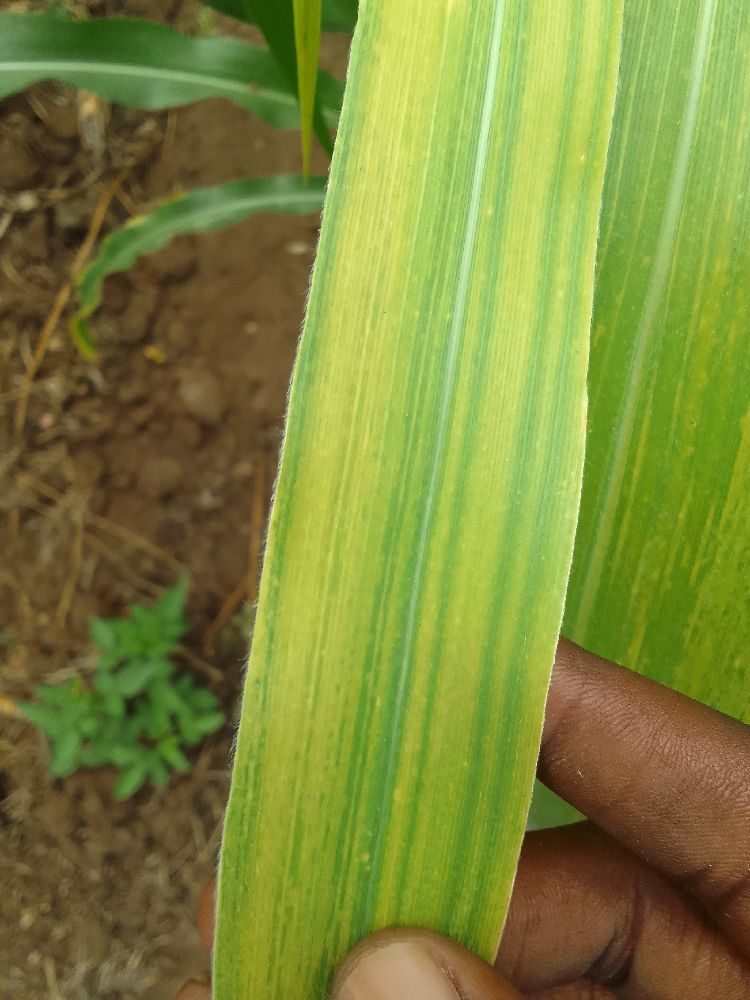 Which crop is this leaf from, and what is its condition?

maize, maize lethal necrosis
